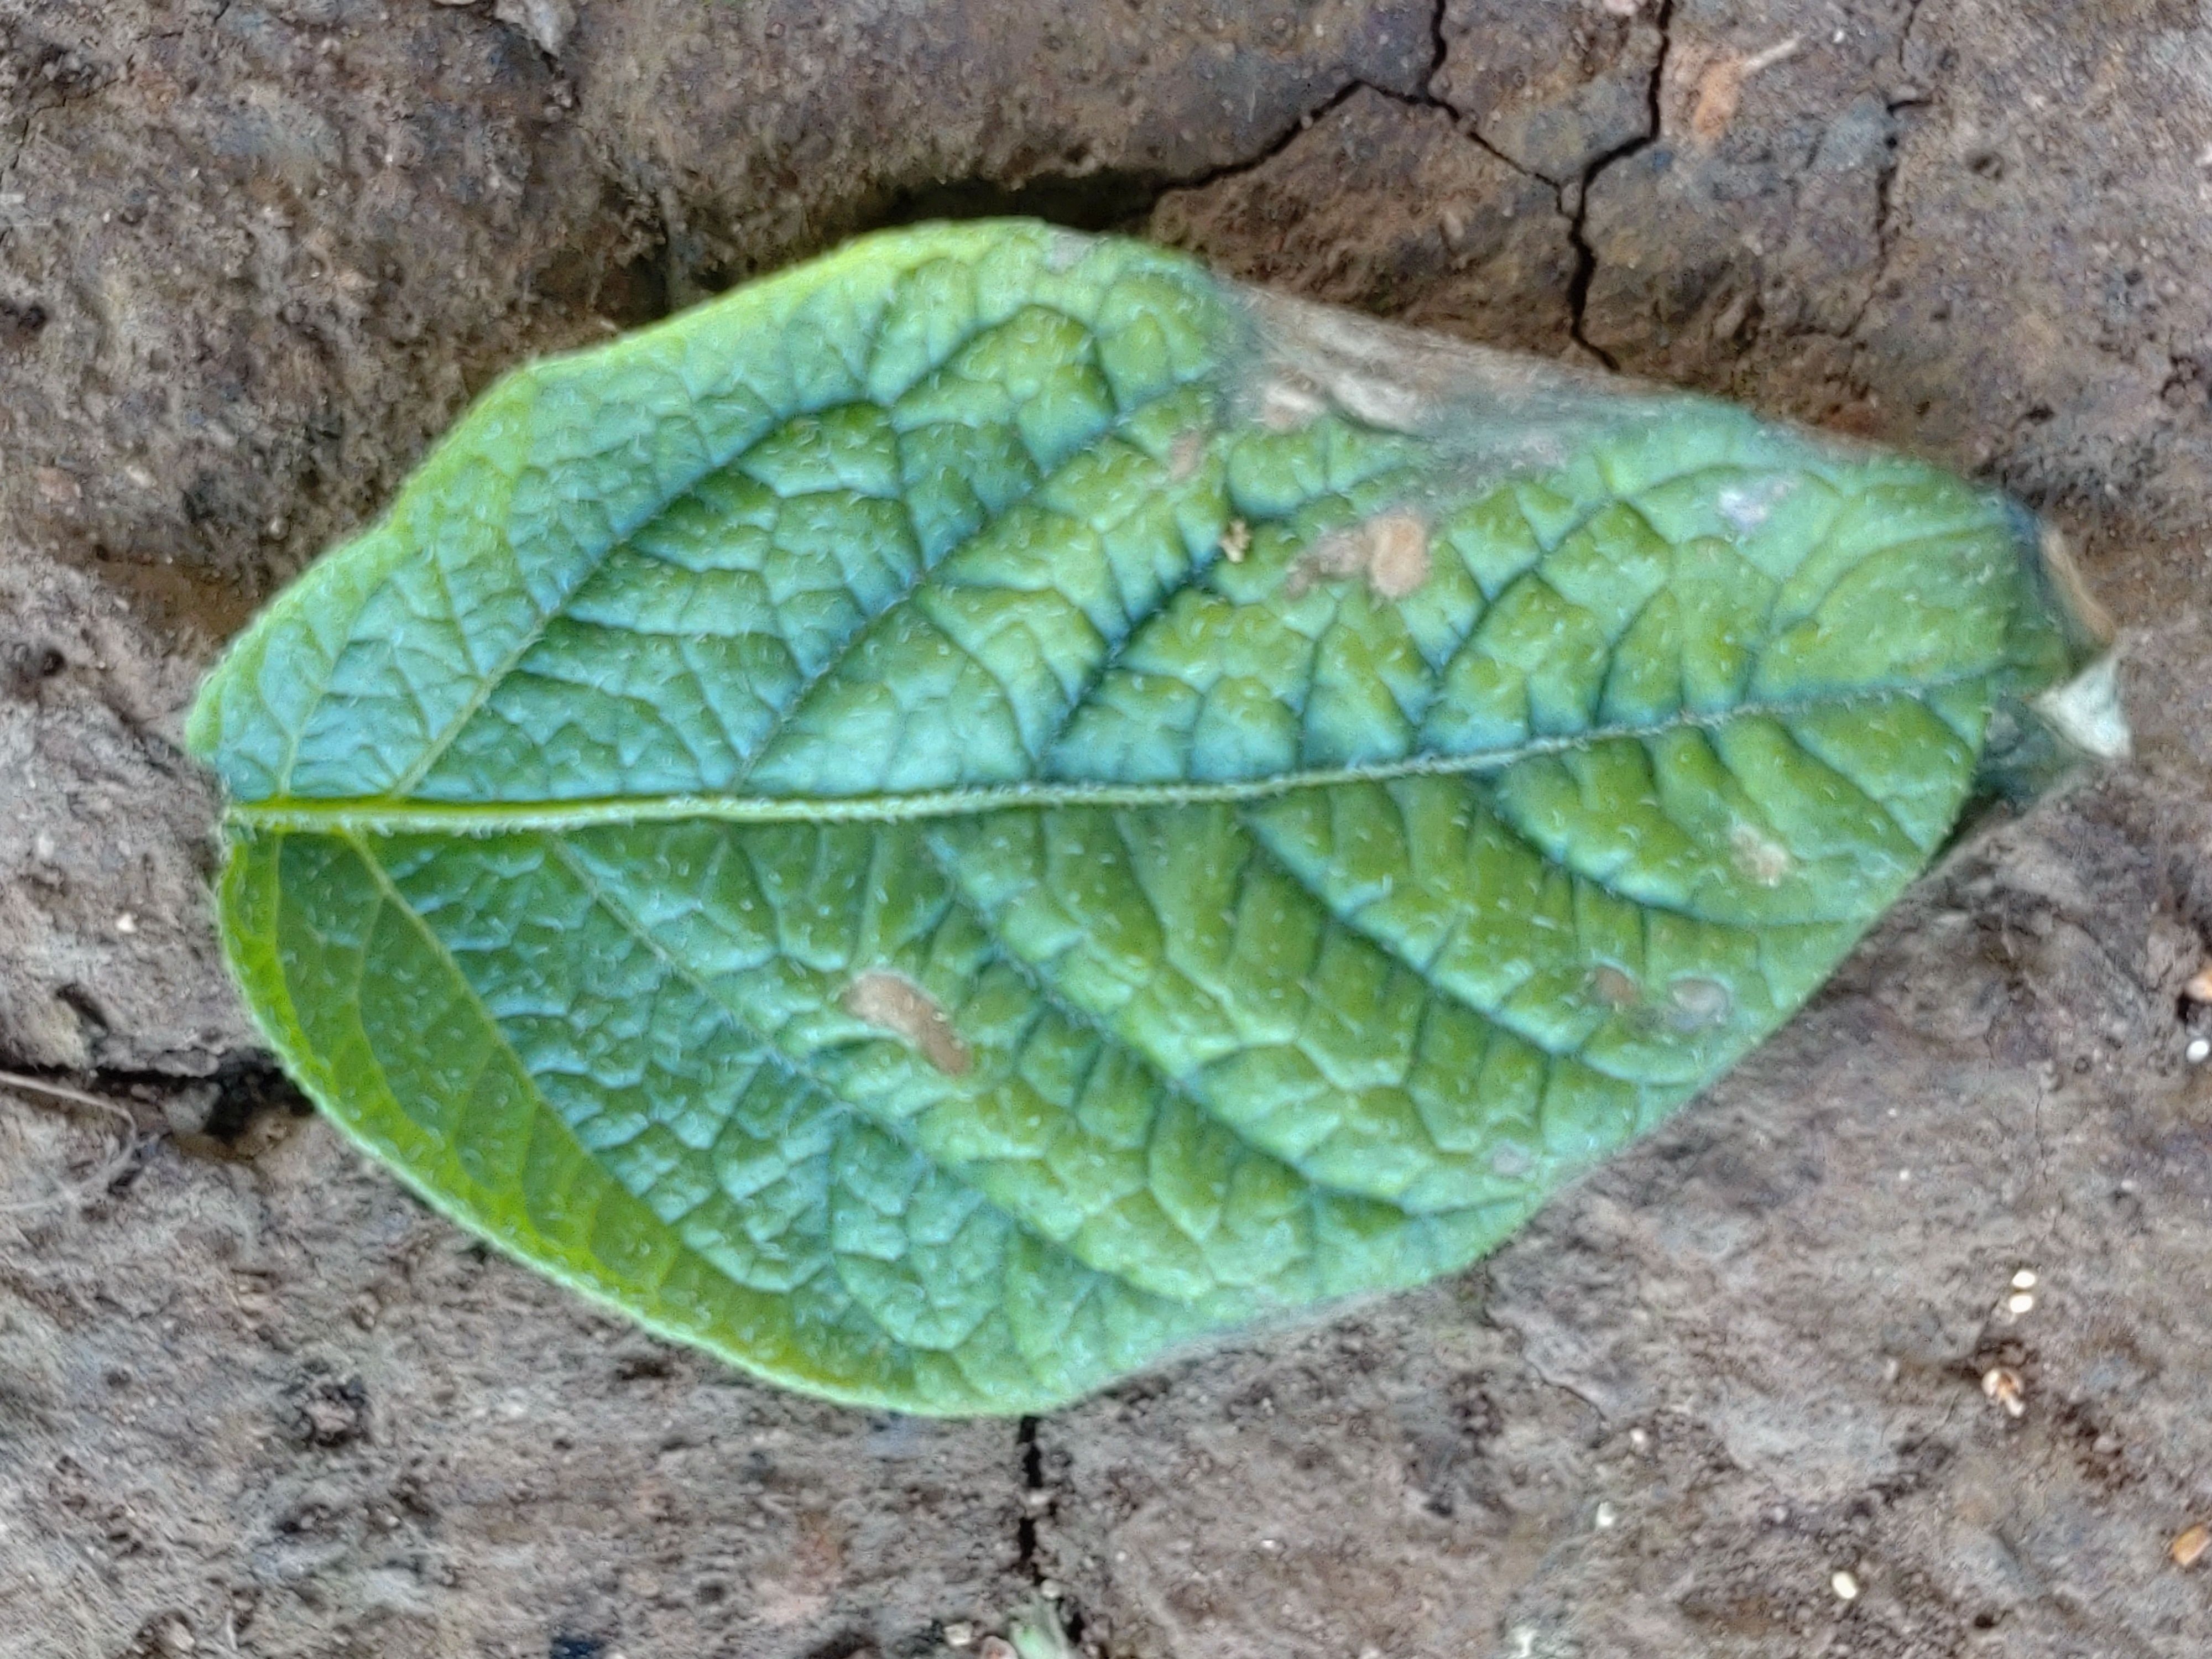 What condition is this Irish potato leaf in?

early blight
